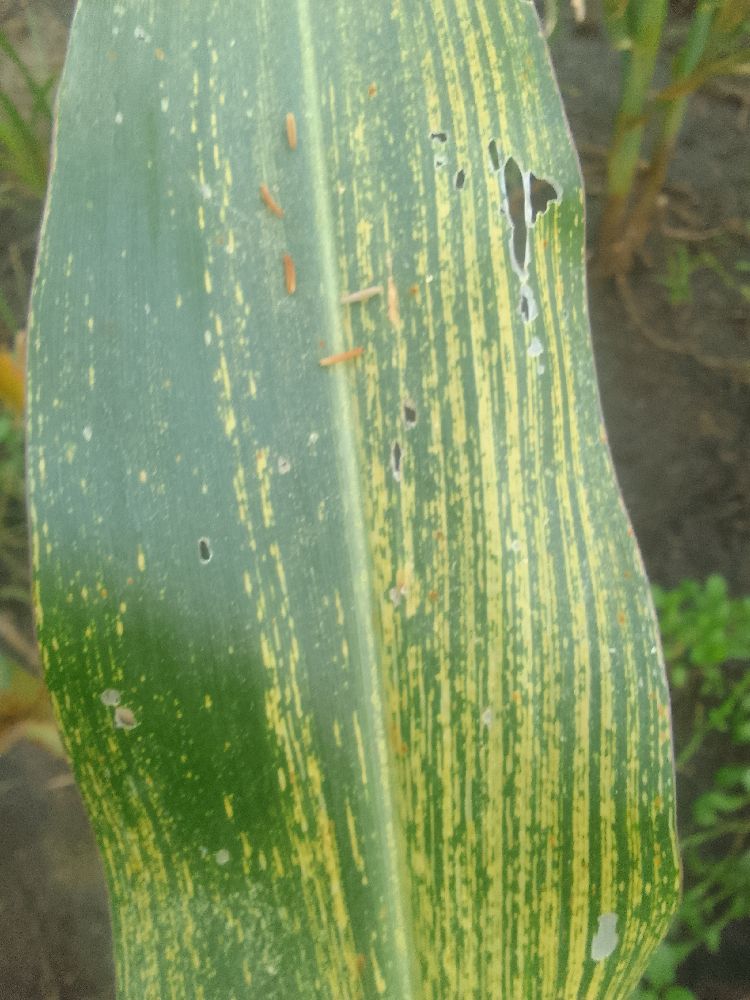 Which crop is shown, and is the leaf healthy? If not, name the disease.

maize, maize streak virus
